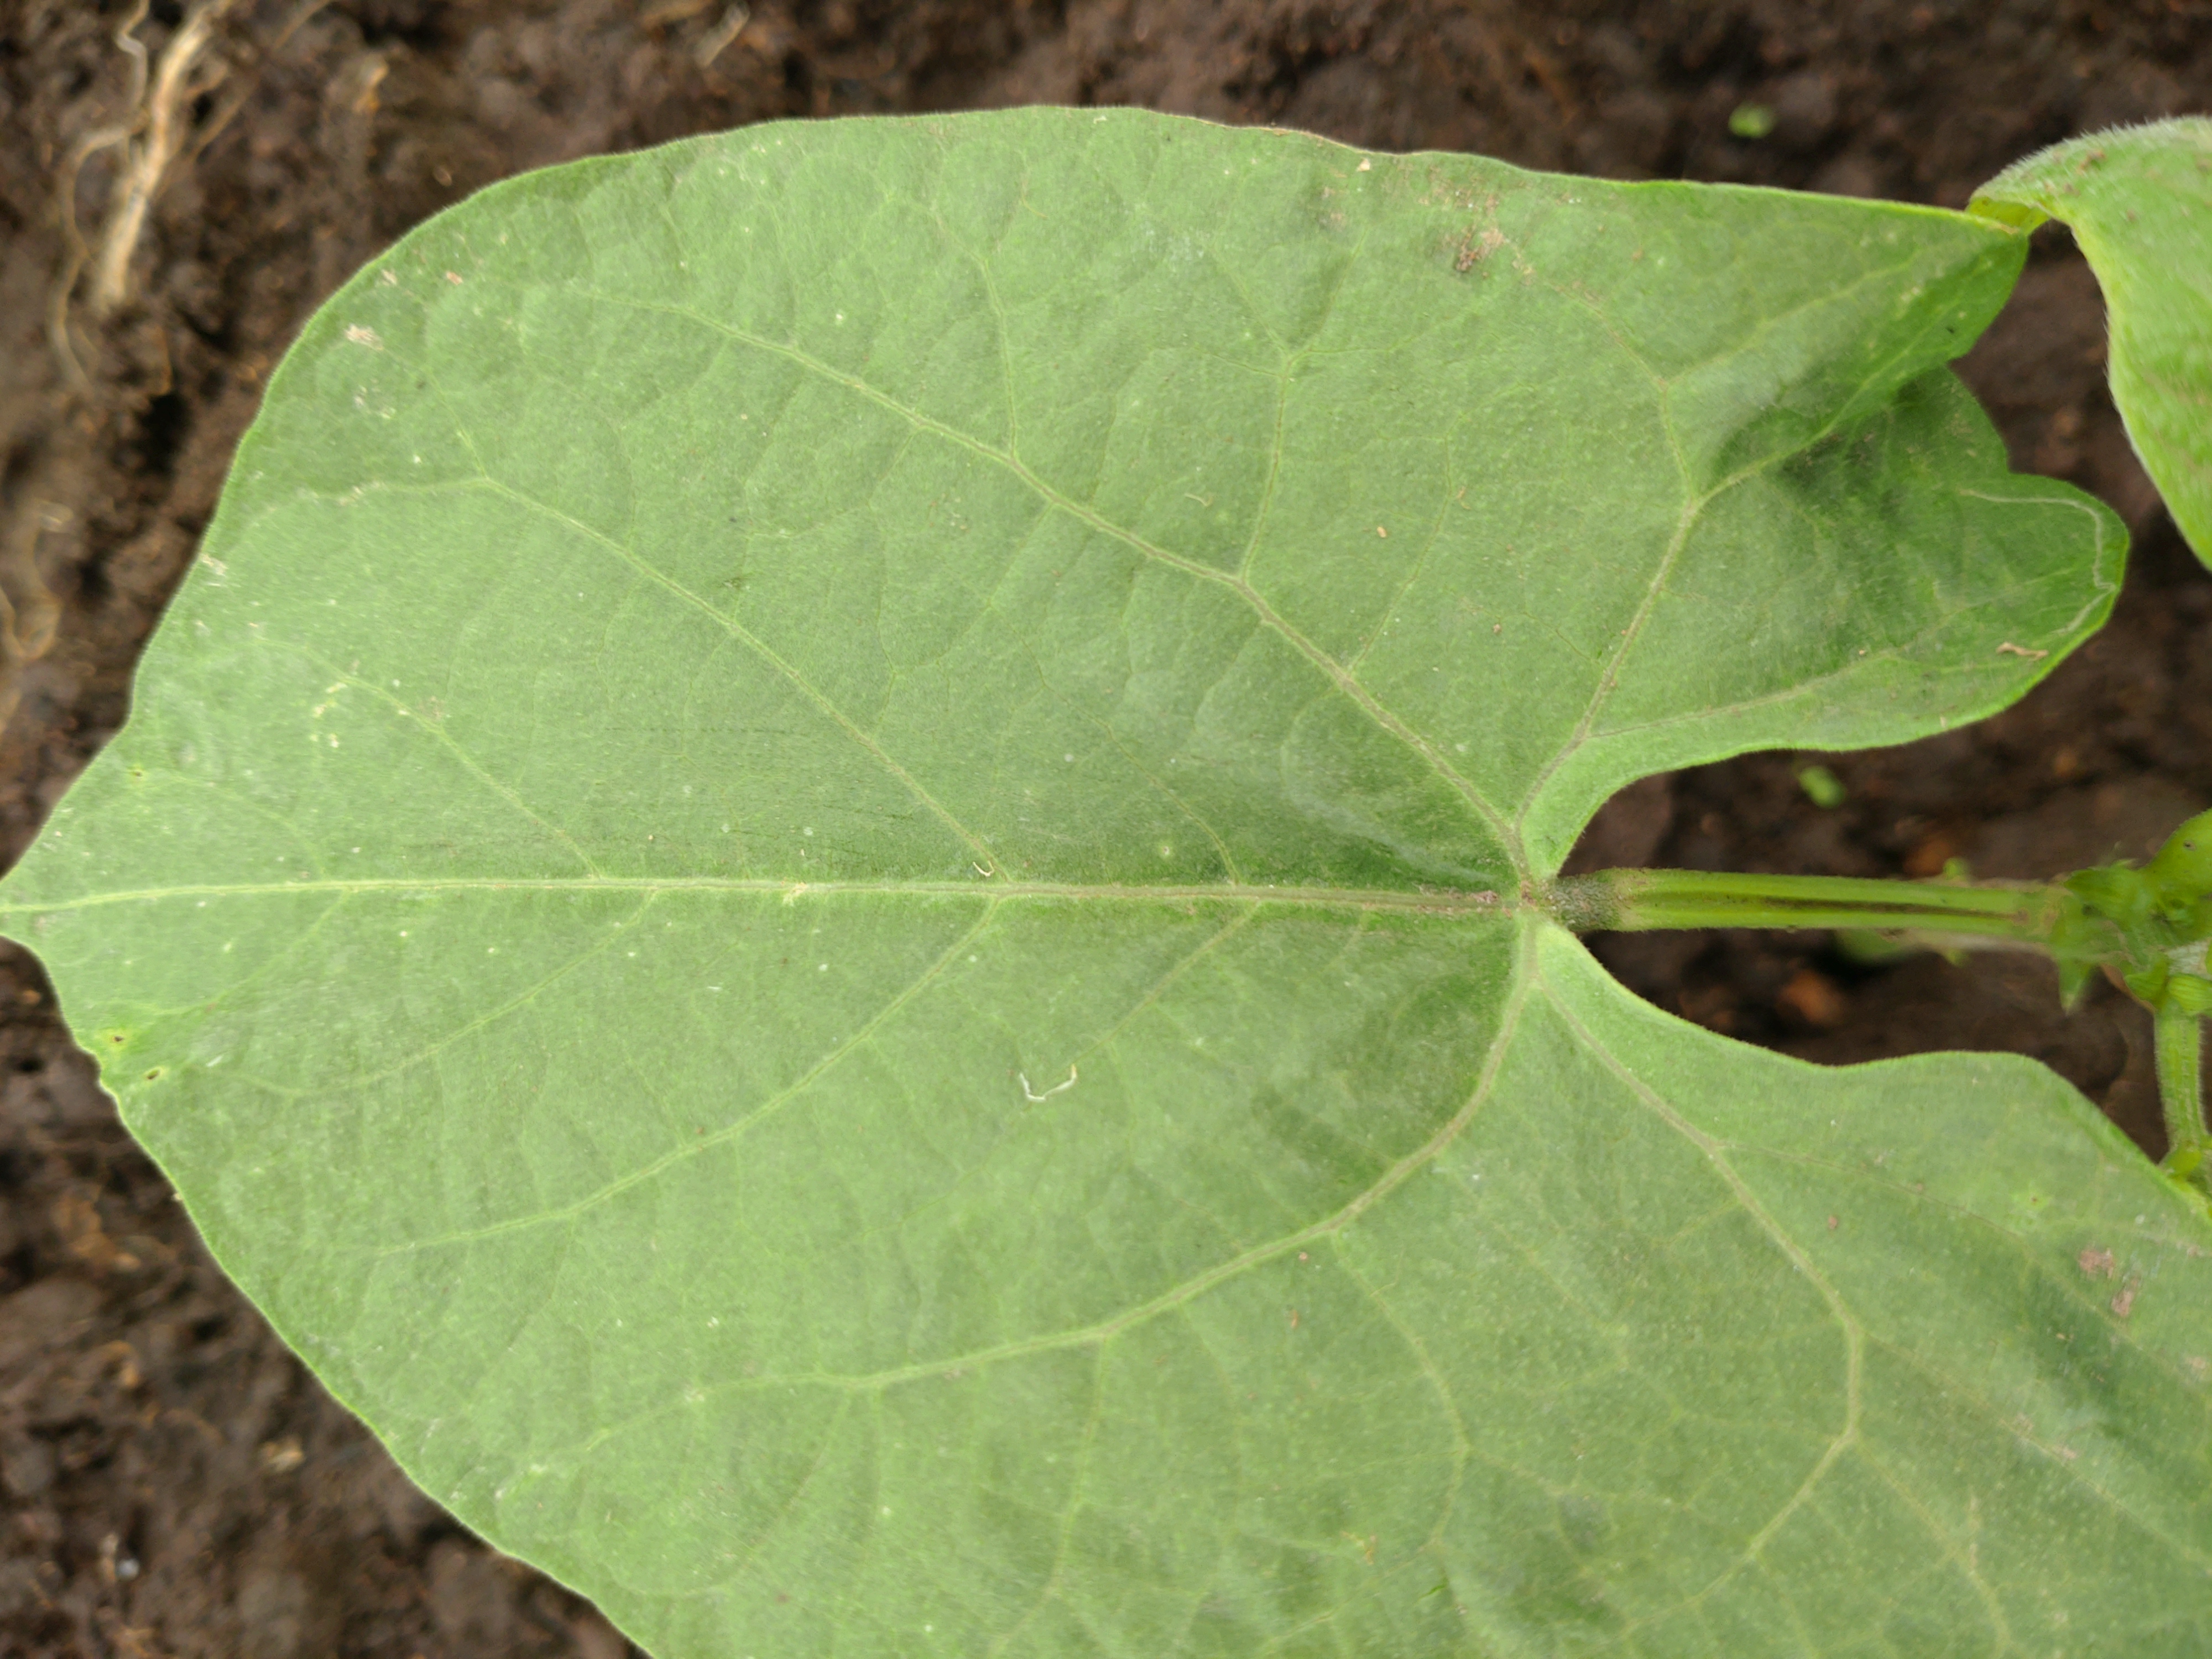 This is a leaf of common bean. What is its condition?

healthy
